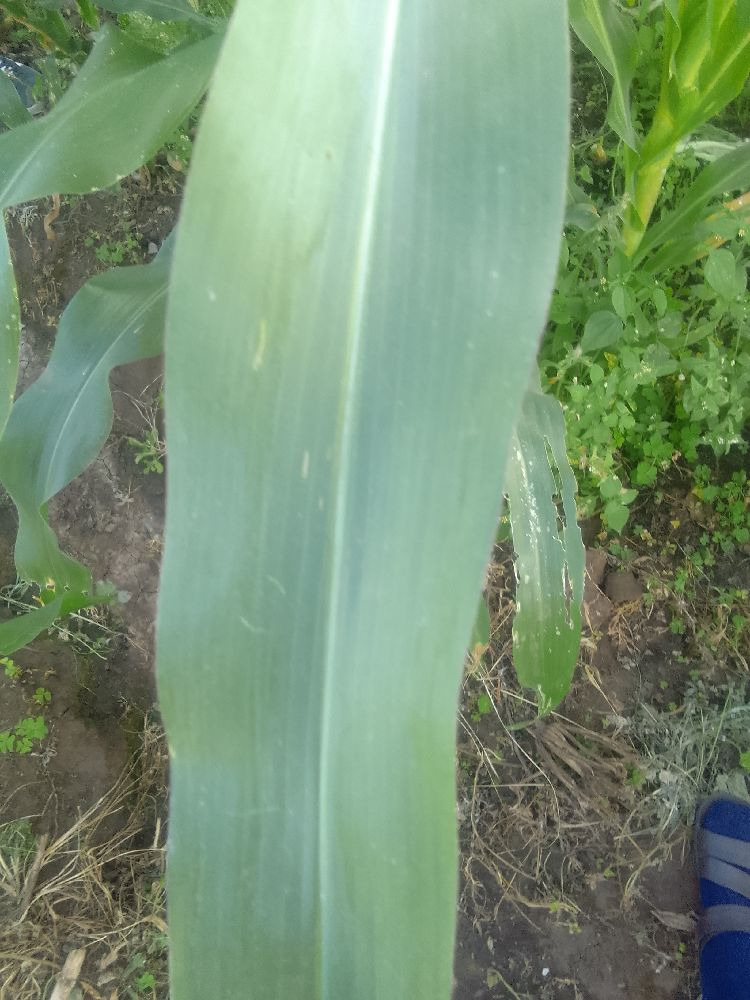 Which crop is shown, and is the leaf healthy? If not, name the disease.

maize, healthy
